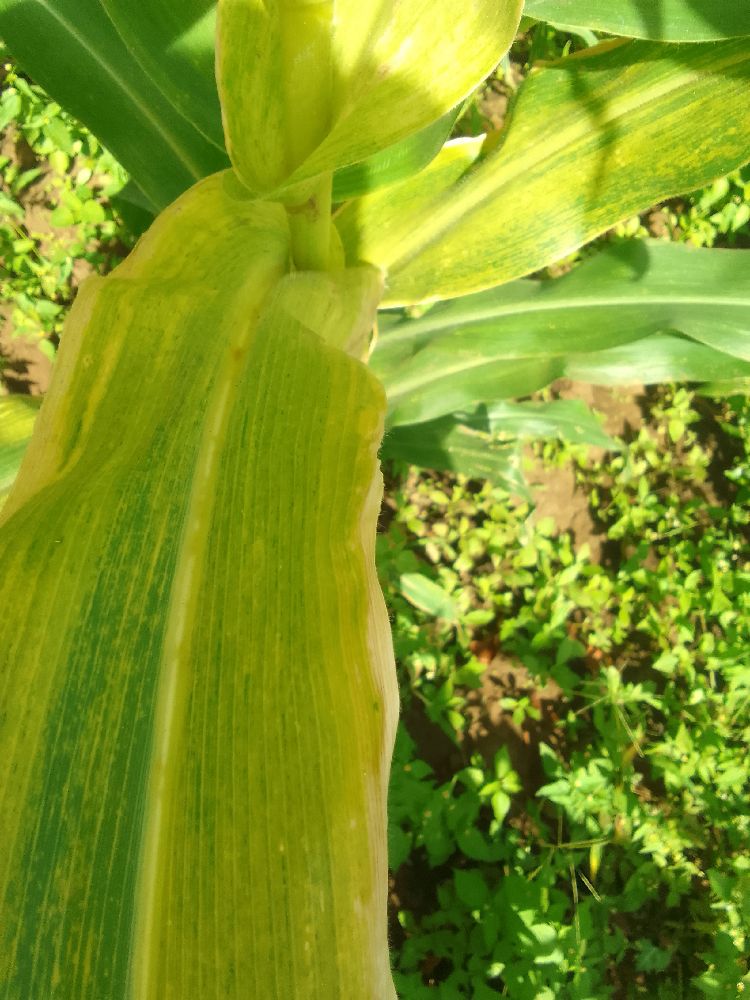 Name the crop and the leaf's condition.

maize, maize lethal necrosis
